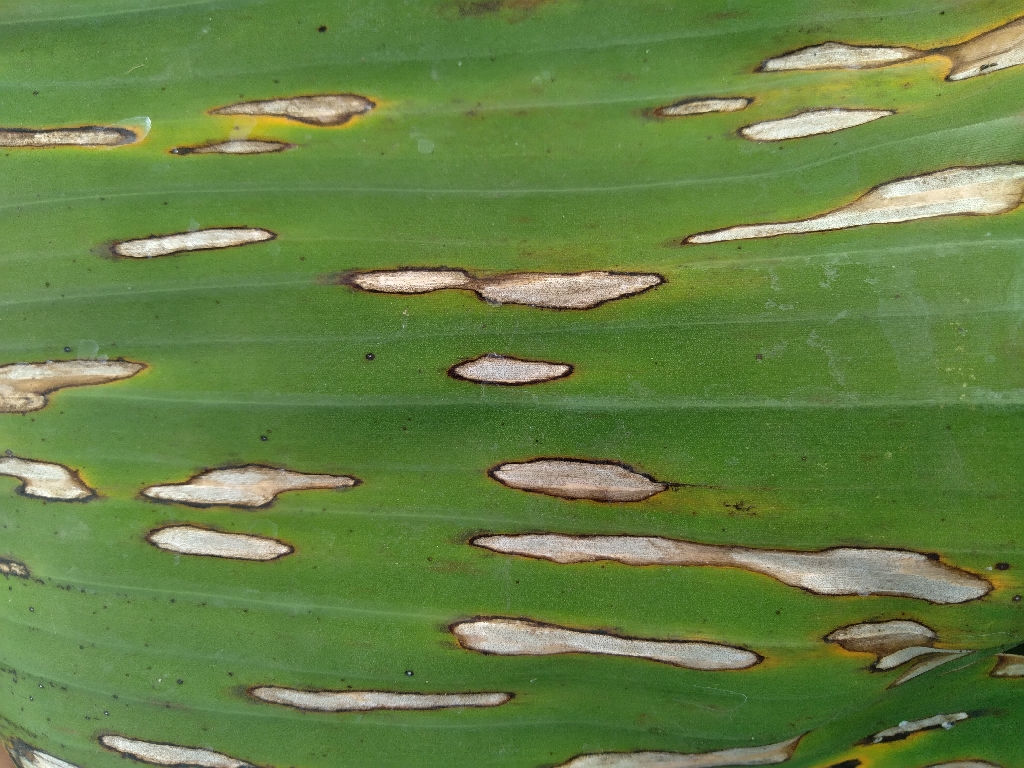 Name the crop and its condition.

banana, black sigatoka
